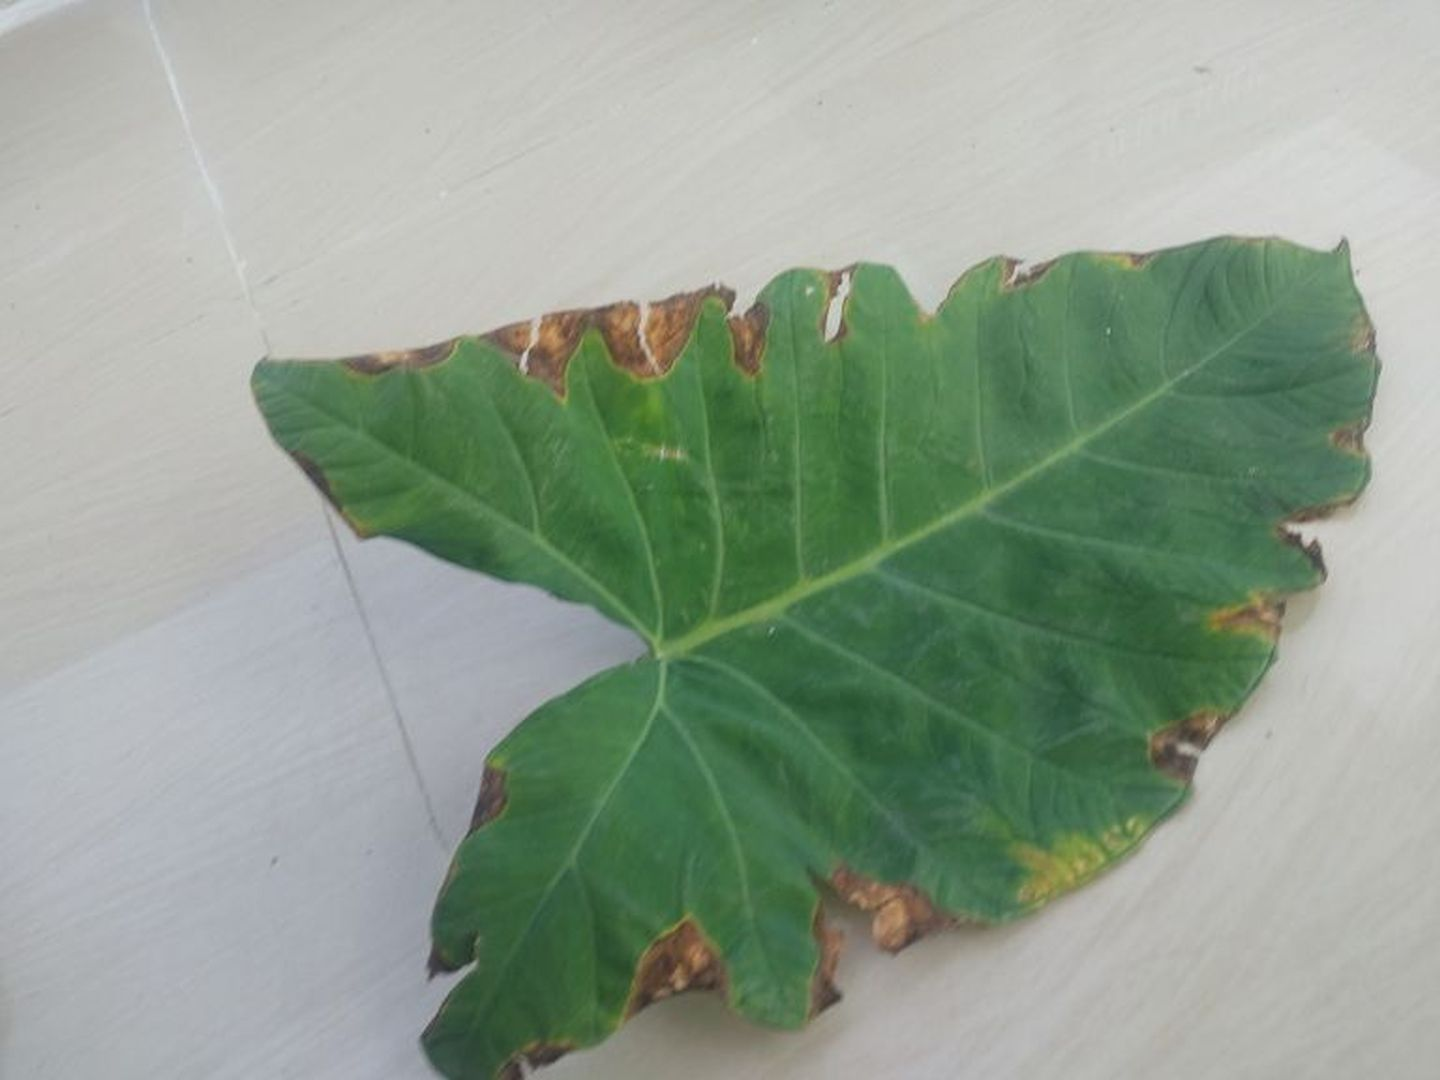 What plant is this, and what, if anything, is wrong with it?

taro, leaf blight
